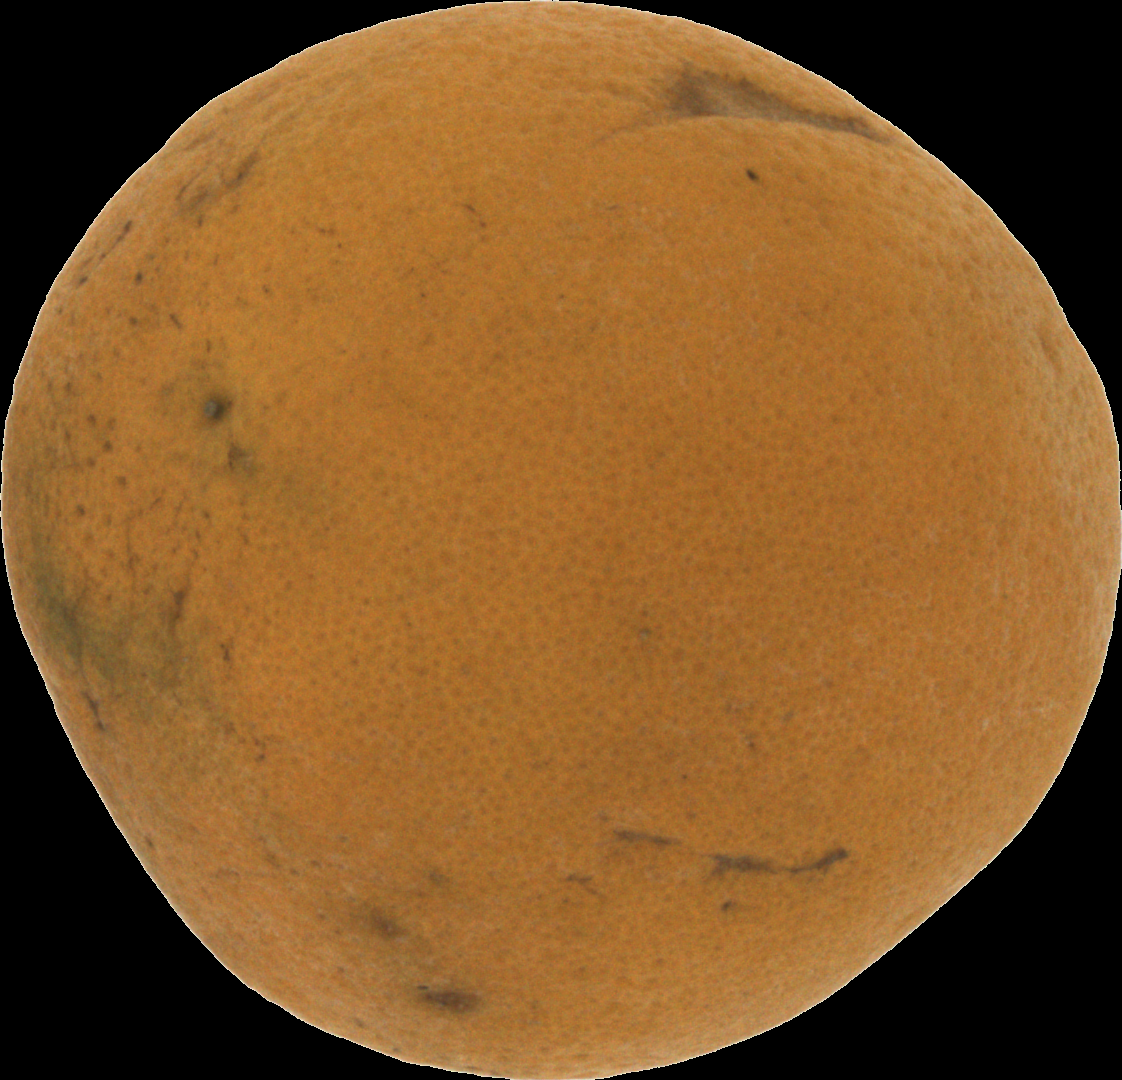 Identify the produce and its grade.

orange, bad
